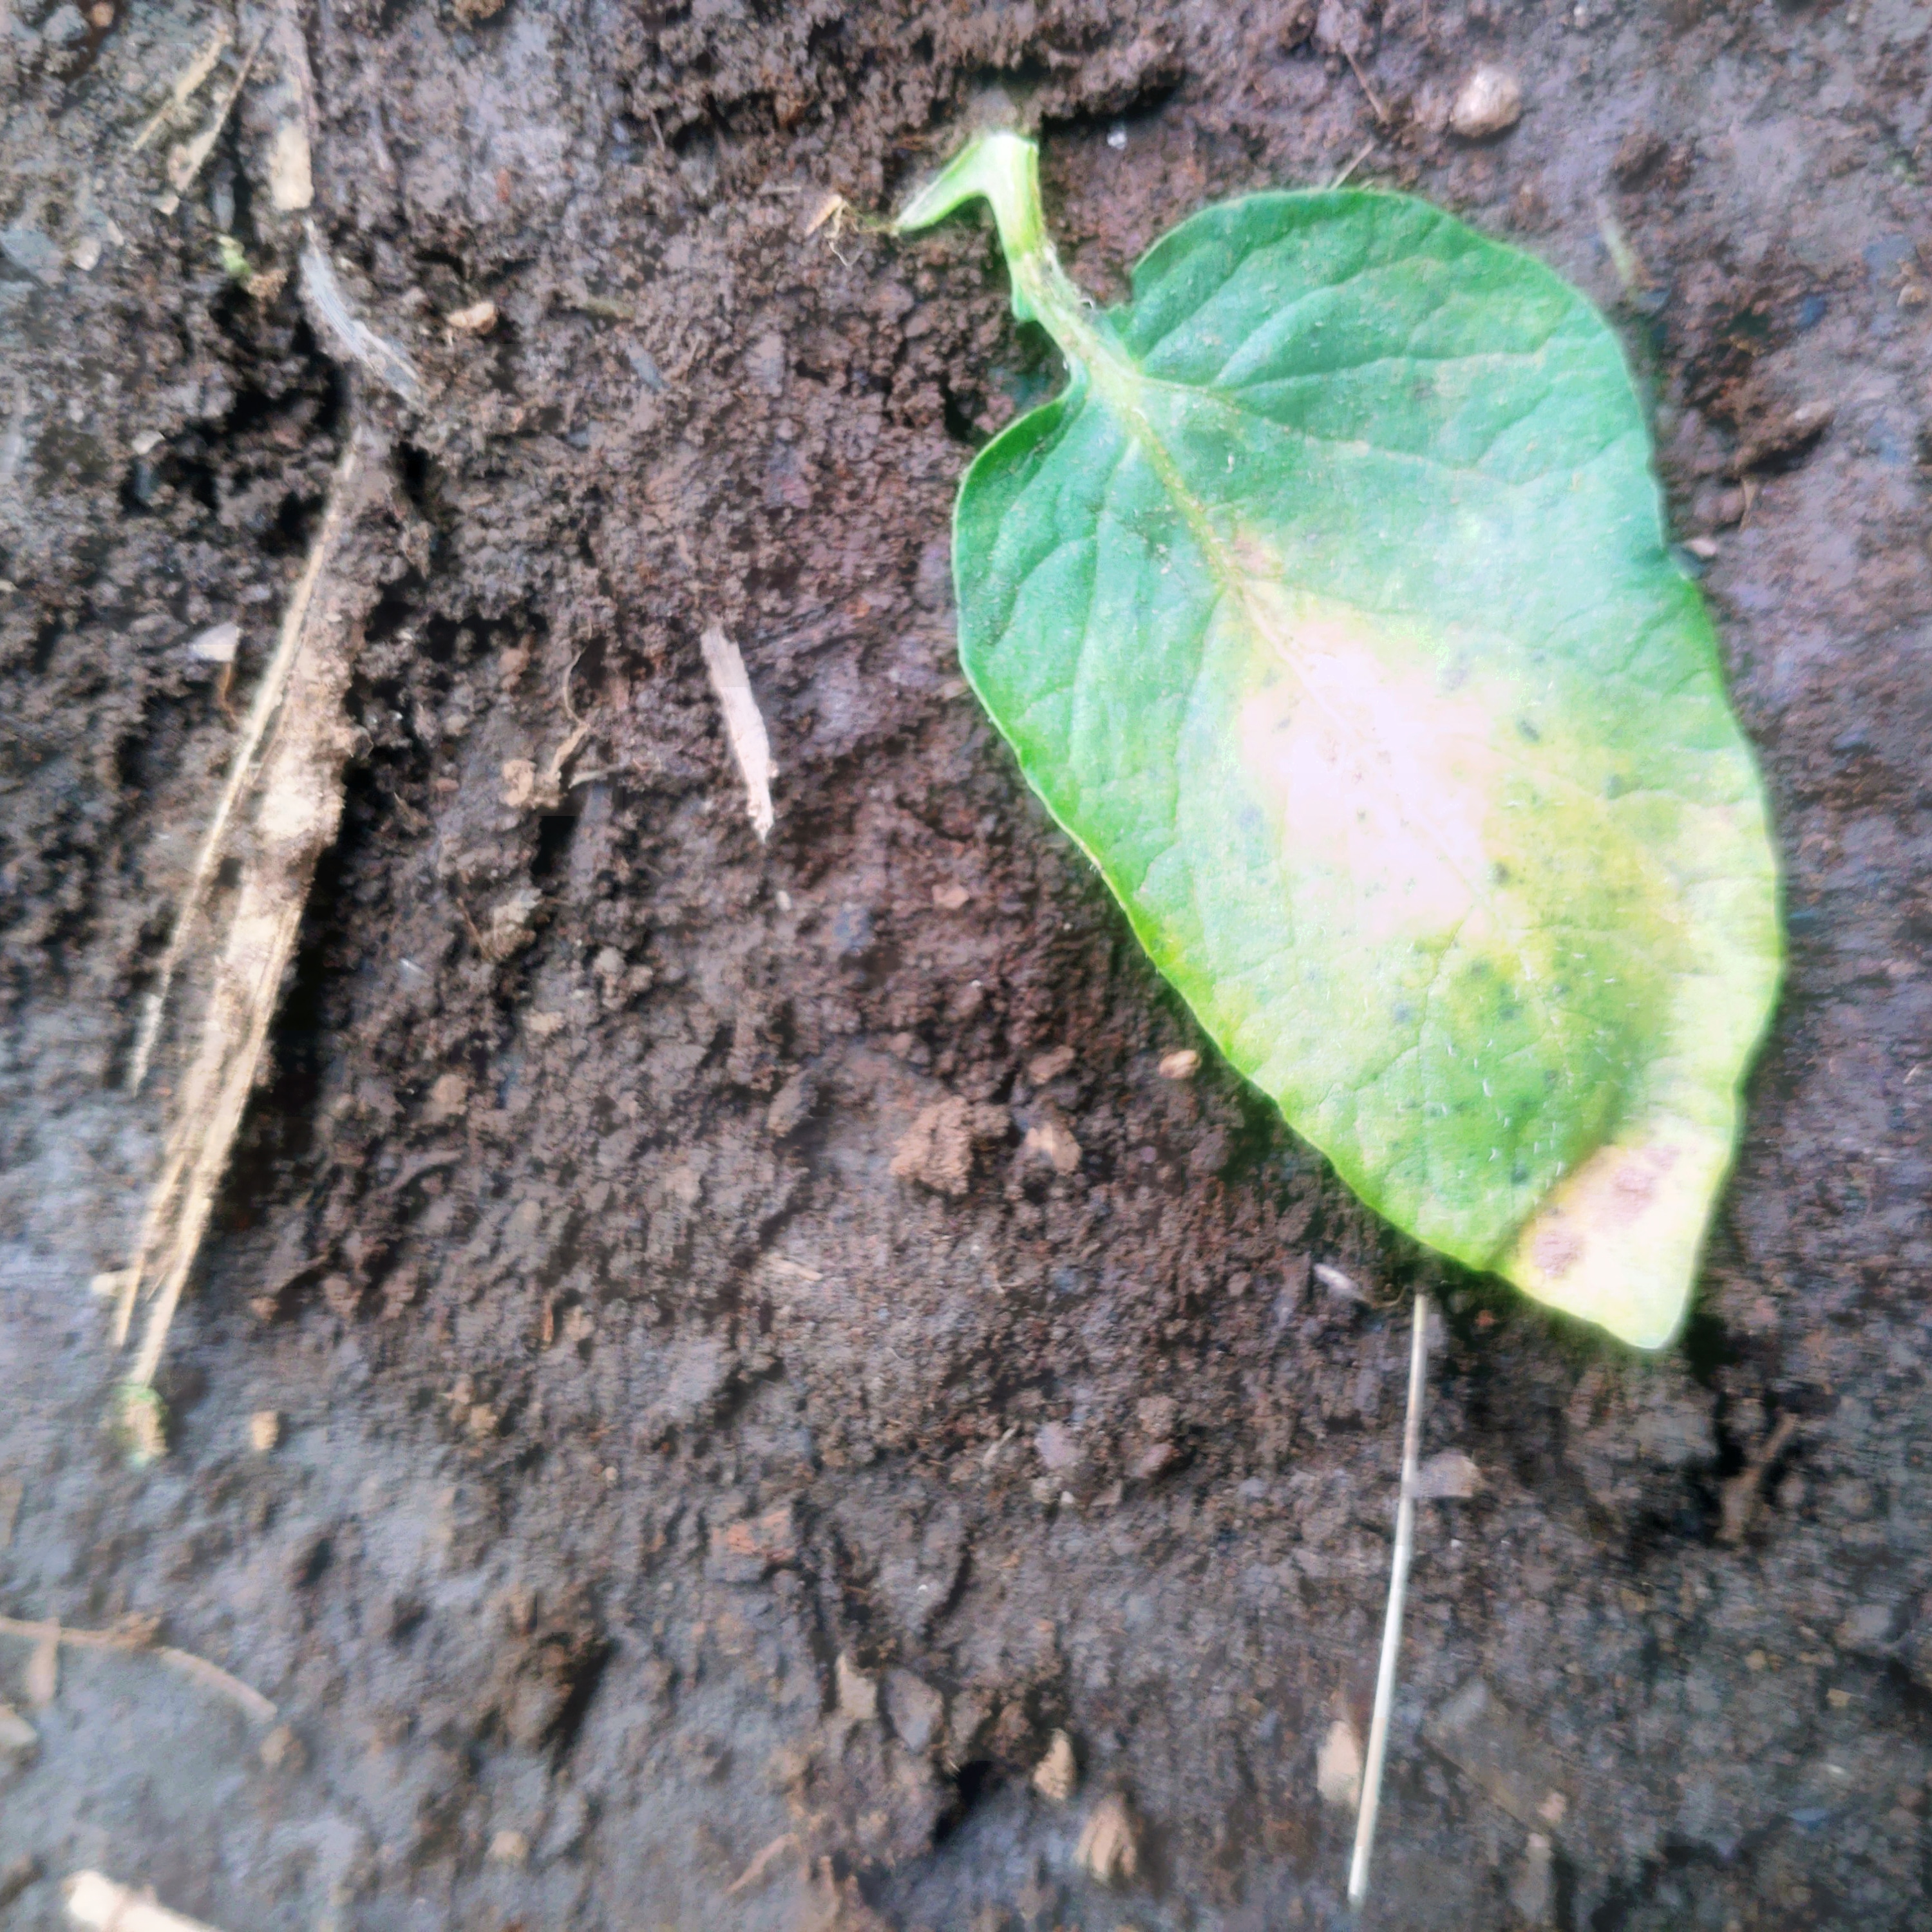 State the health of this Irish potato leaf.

late blight
